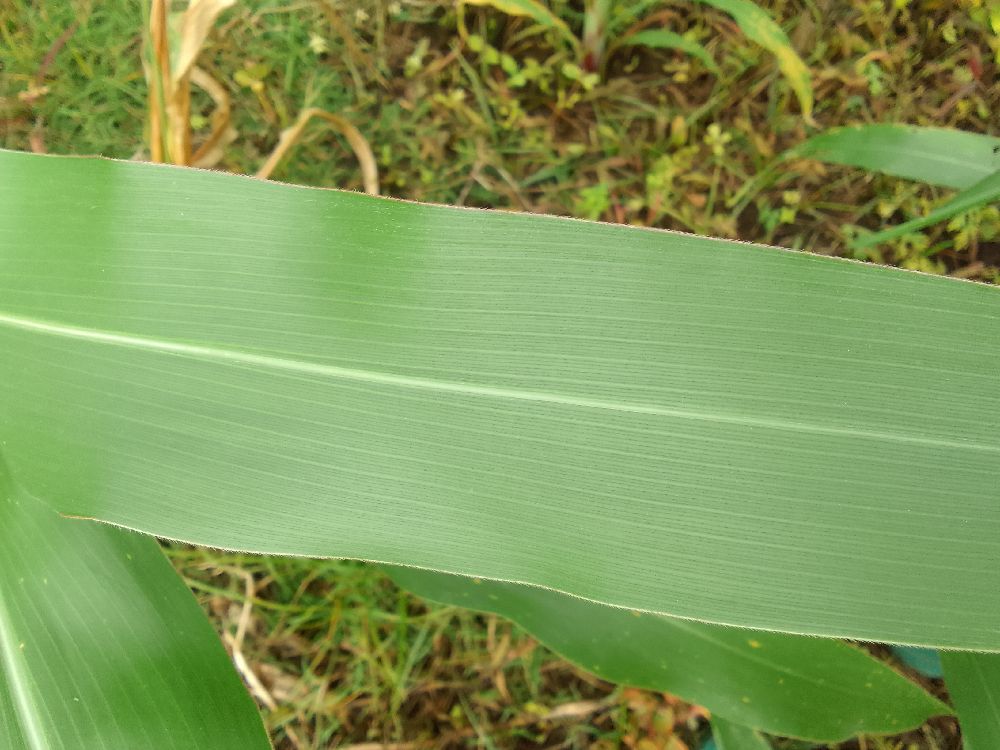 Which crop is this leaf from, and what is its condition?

maize, healthy
